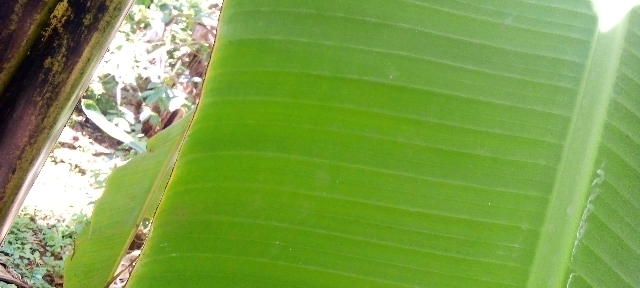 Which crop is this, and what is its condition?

banana, healthy
